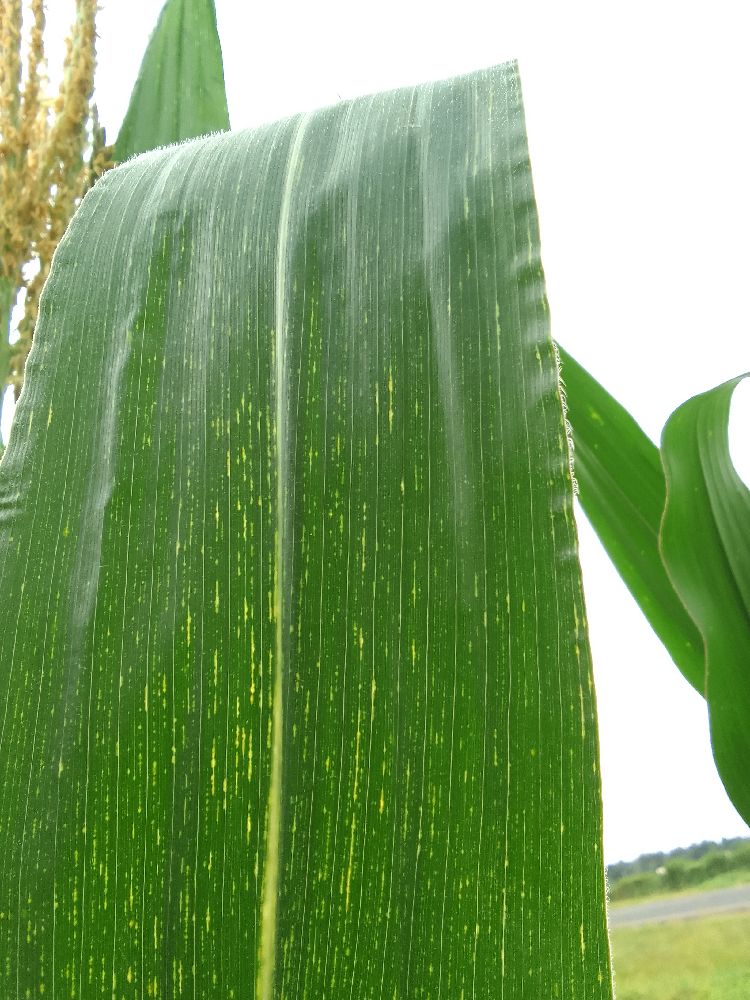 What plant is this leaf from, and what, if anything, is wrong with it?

maize, maize streak virus
